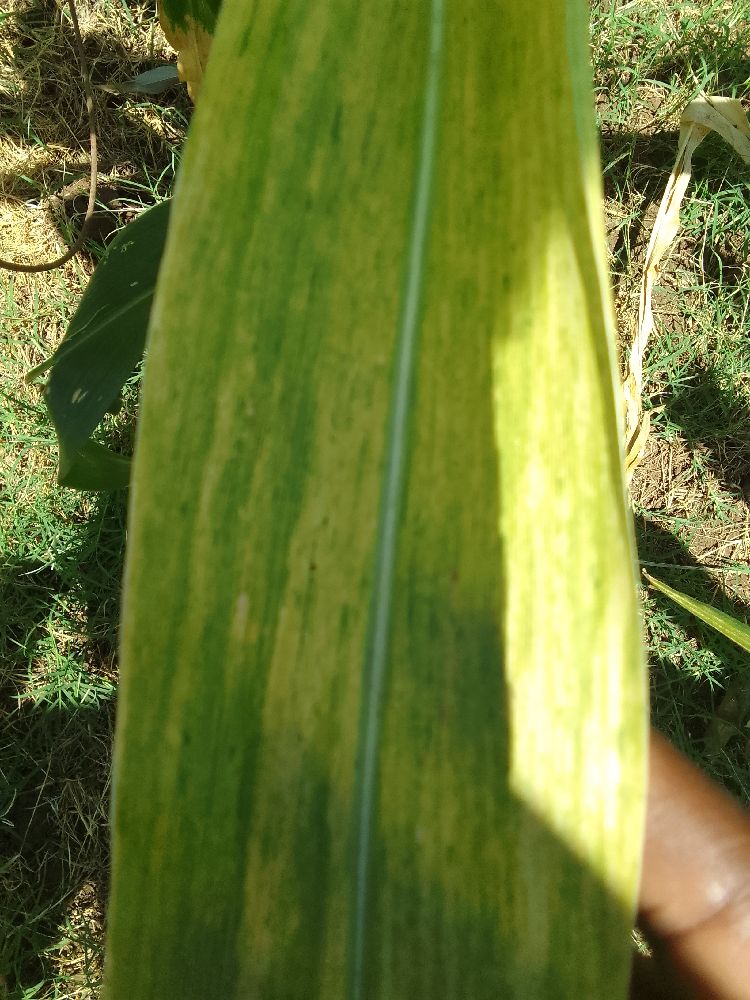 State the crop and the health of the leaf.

maize, maize lethal necrosis
